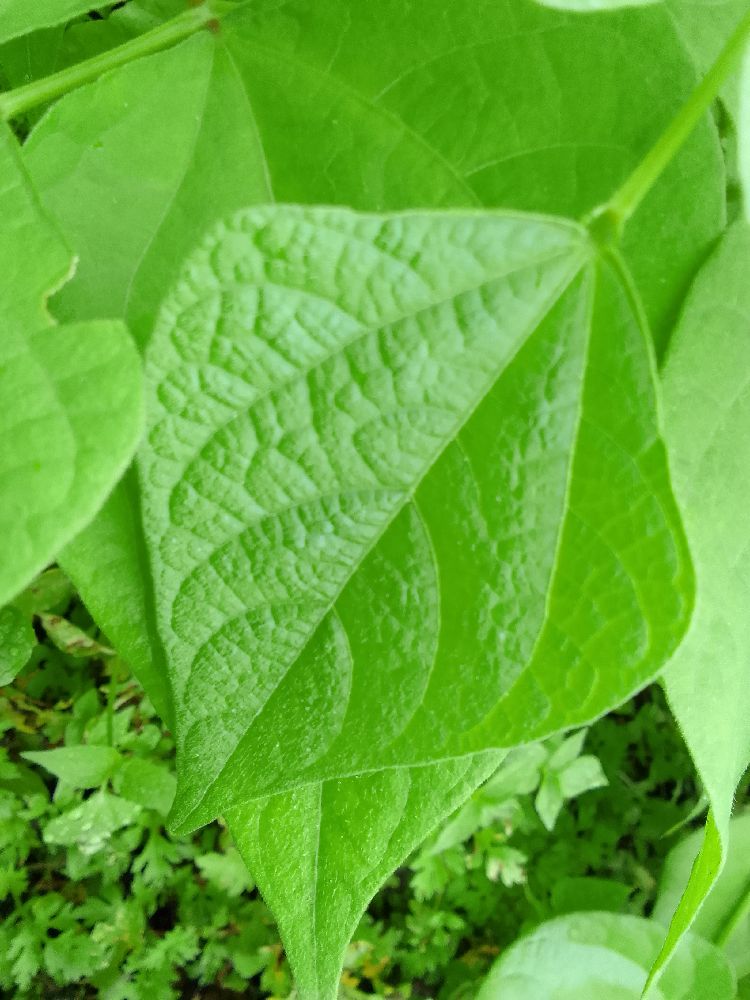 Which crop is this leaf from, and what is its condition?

common bean, healthy
